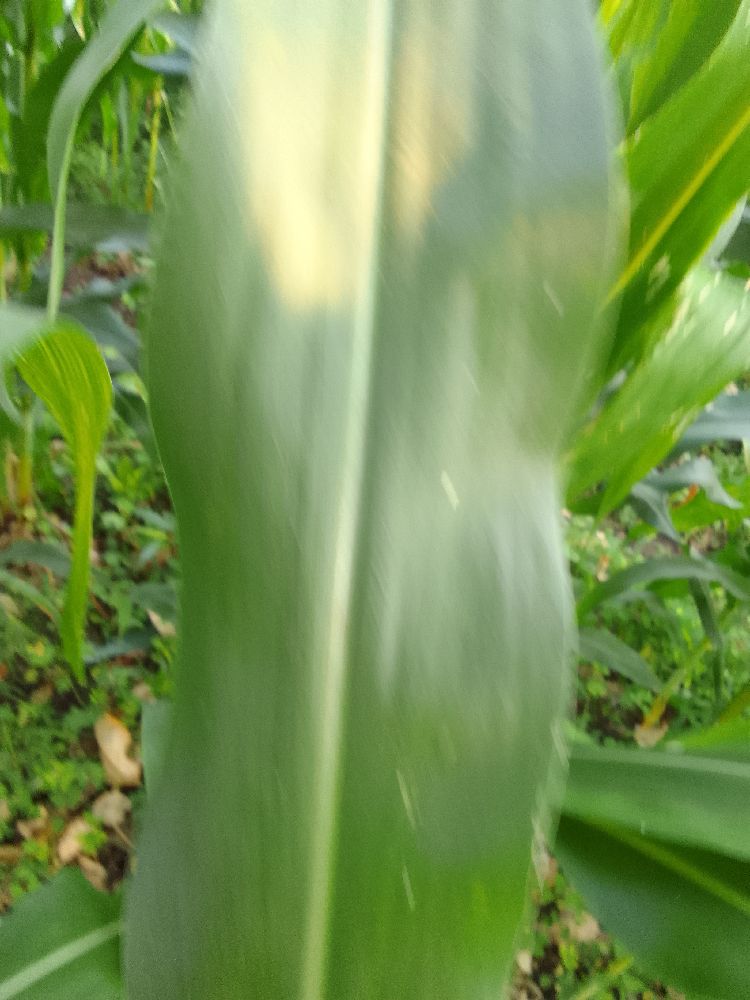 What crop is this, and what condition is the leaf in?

maize, healthy
